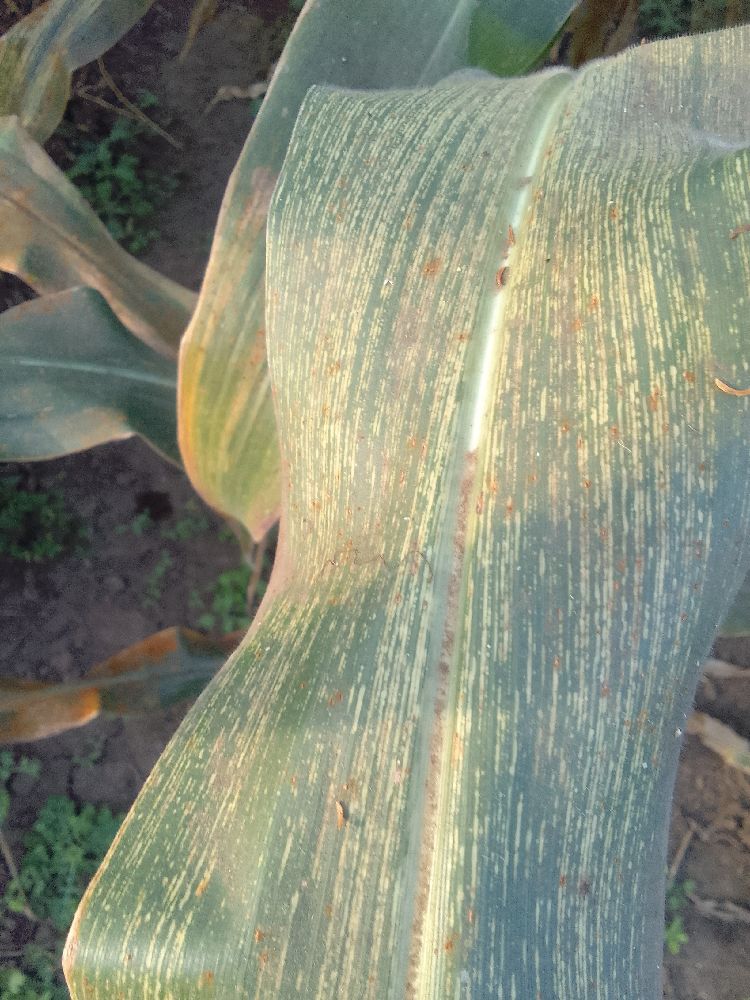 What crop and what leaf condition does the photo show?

maize, maize streak virus
